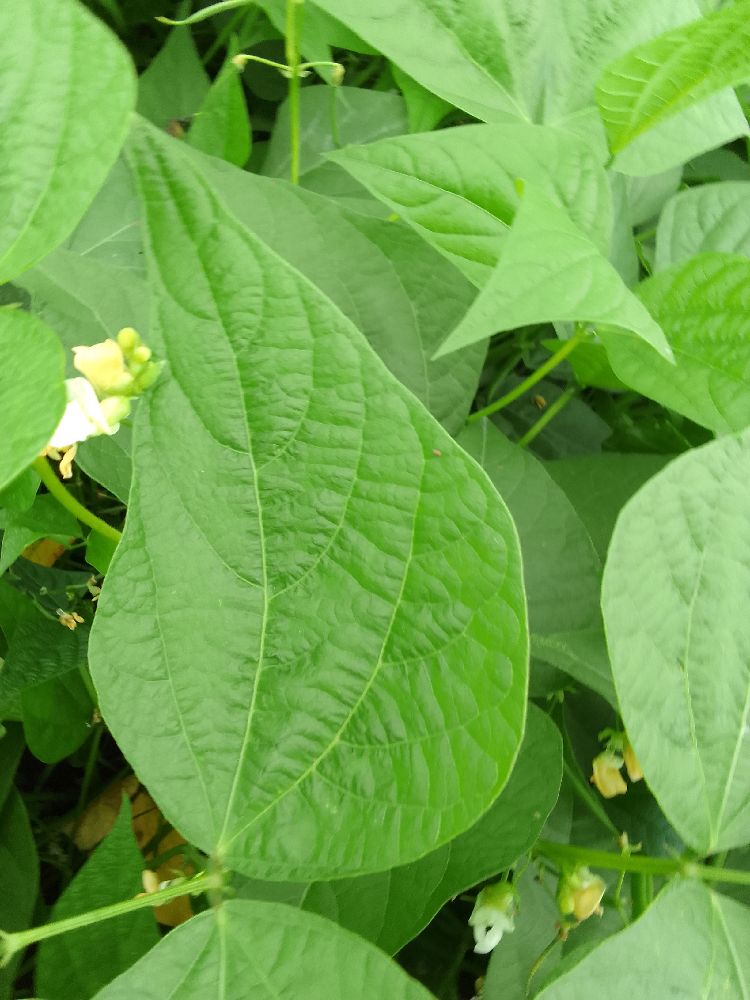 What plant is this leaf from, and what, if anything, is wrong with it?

common bean, healthy
